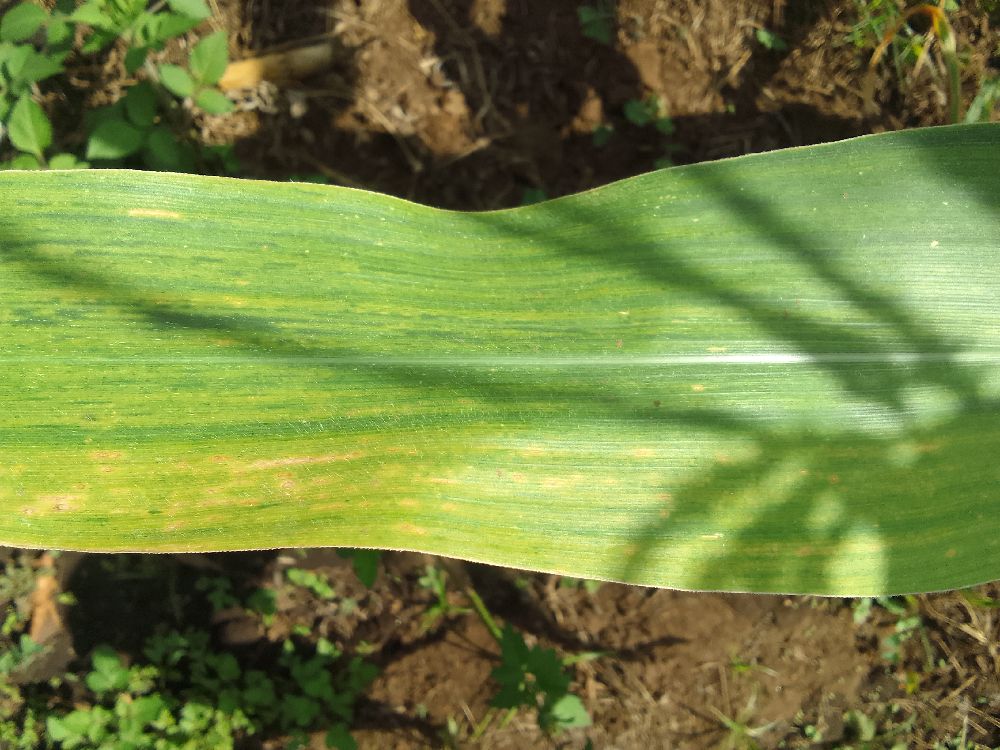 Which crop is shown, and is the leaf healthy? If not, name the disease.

maize, maize lethal necrosis
